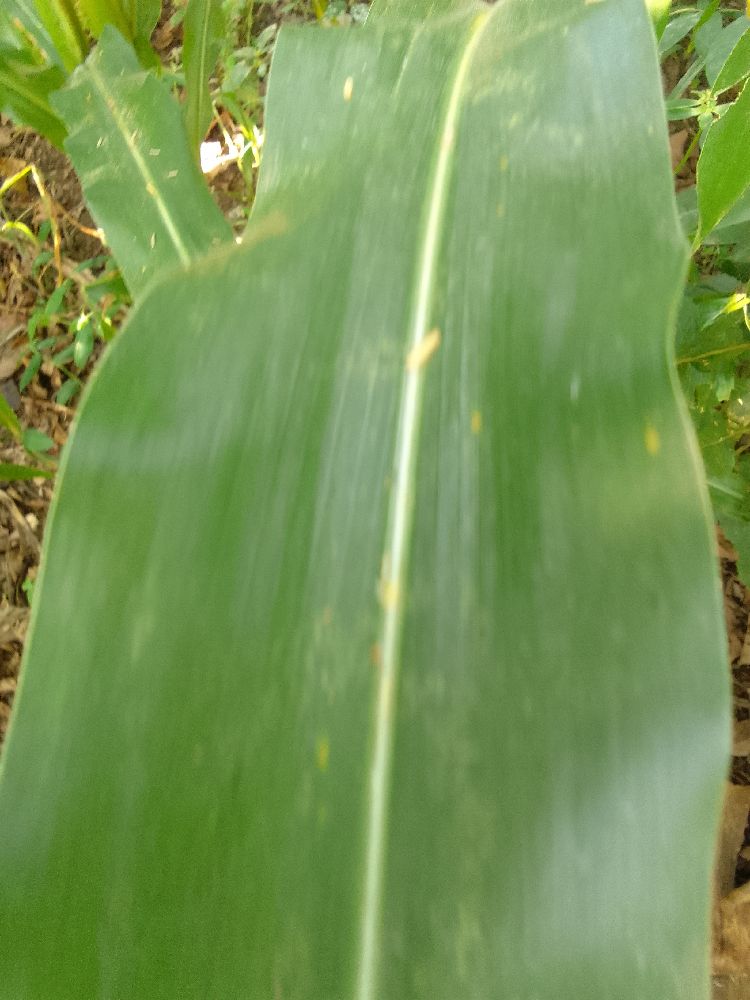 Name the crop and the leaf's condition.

maize, healthy
